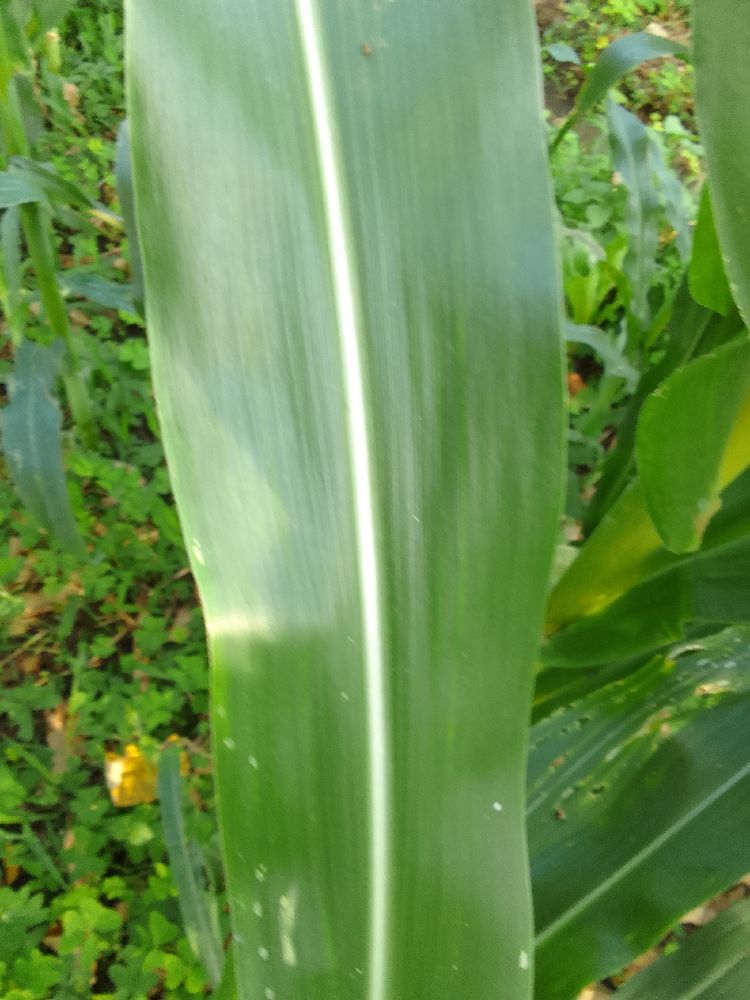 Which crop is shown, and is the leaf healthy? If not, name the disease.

maize, healthy
